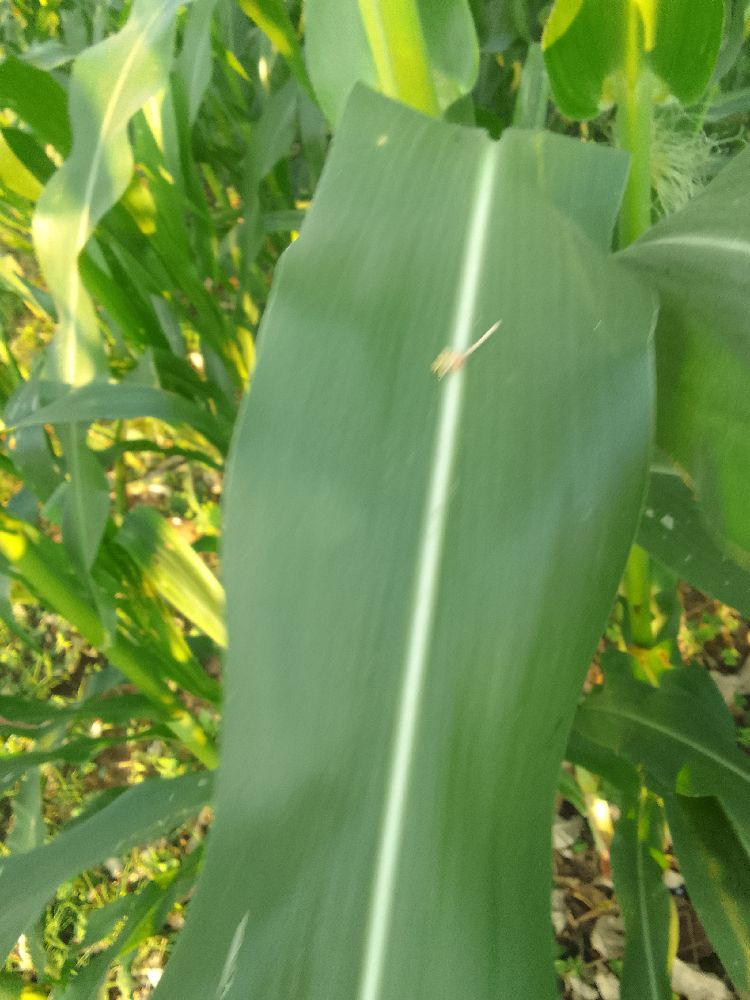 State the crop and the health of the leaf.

maize, healthy
